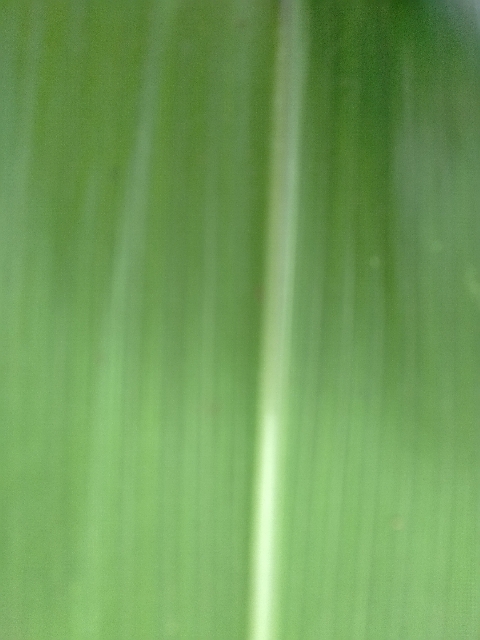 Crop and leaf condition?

maize, healthy
